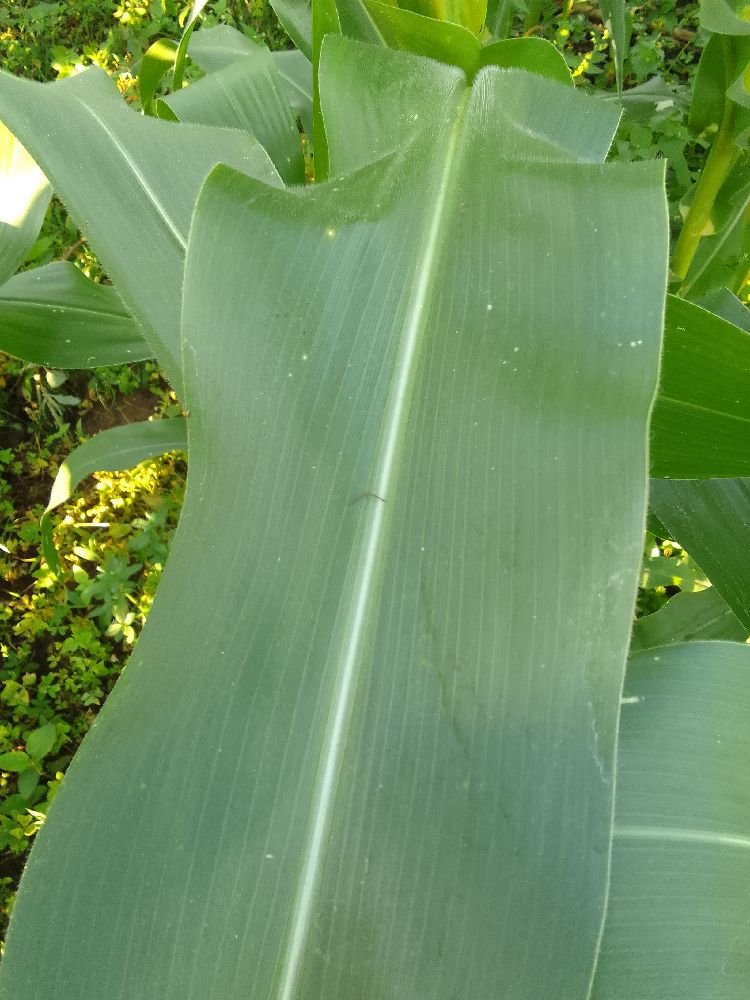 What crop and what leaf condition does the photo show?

maize, healthy
